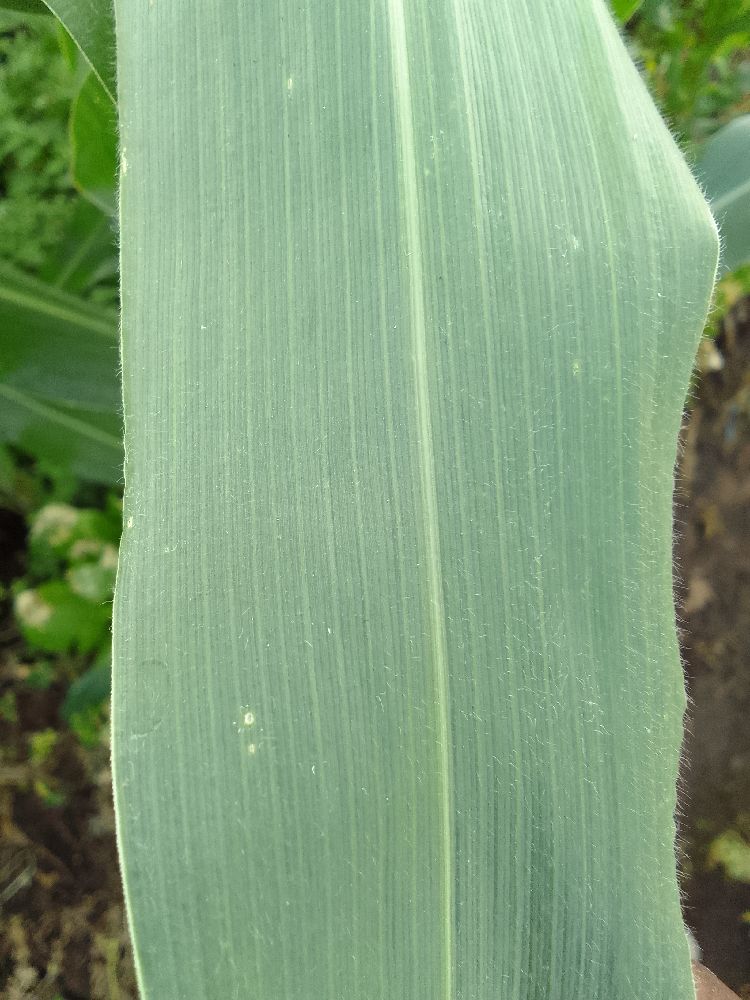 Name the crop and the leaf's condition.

maize, healthy
